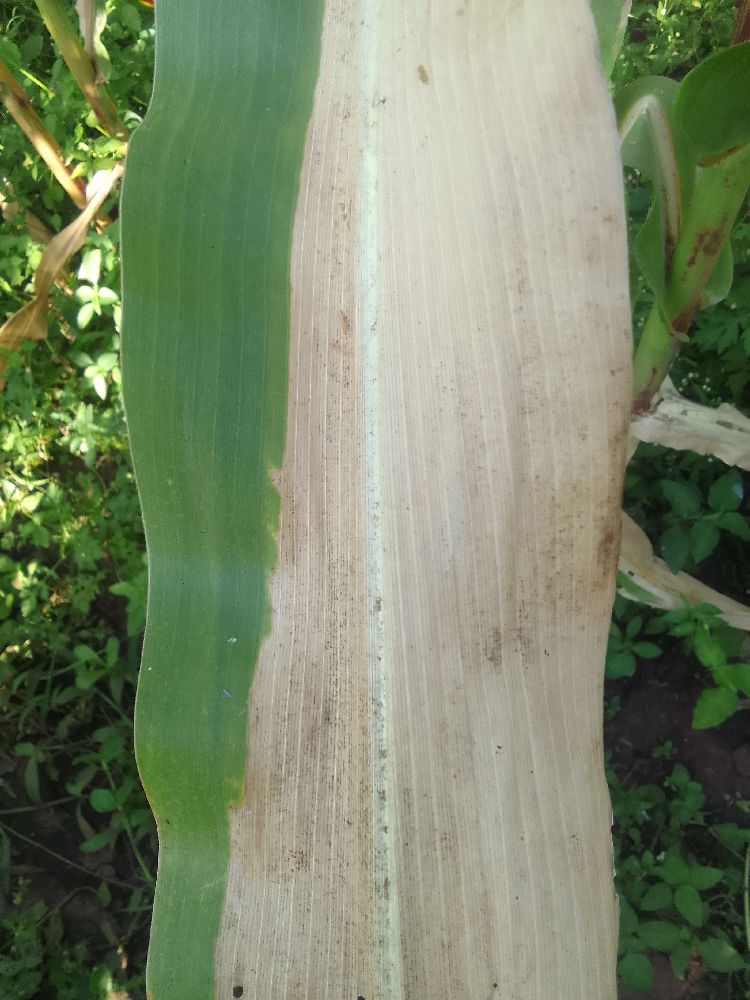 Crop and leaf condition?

maize, maize lethal necrosis
